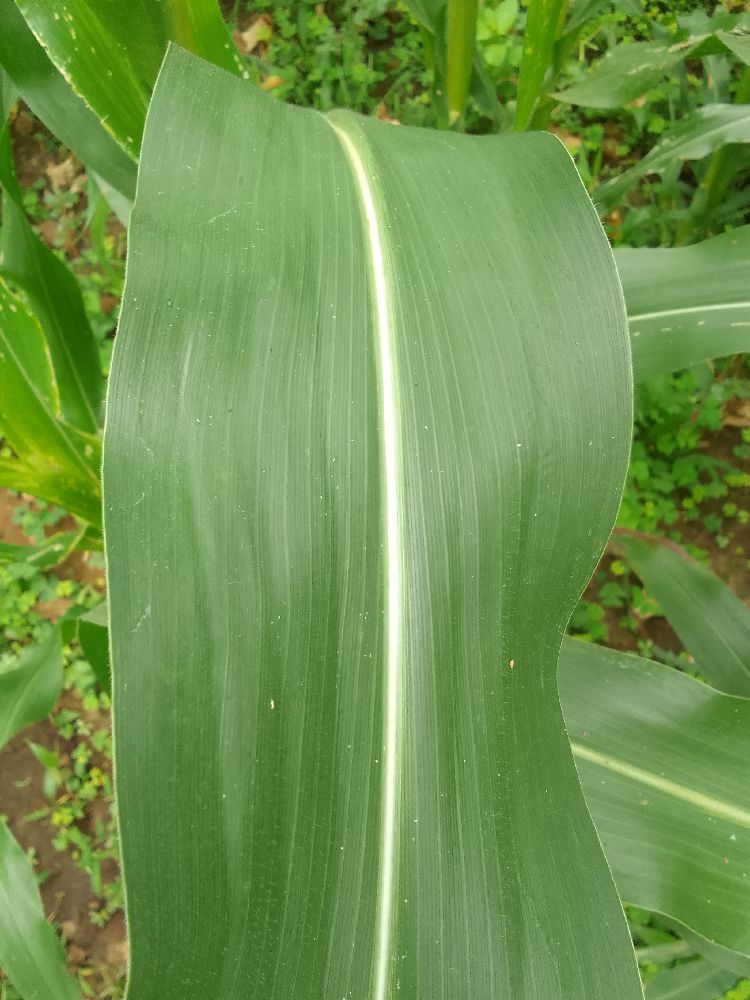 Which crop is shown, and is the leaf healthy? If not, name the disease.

maize, healthy
